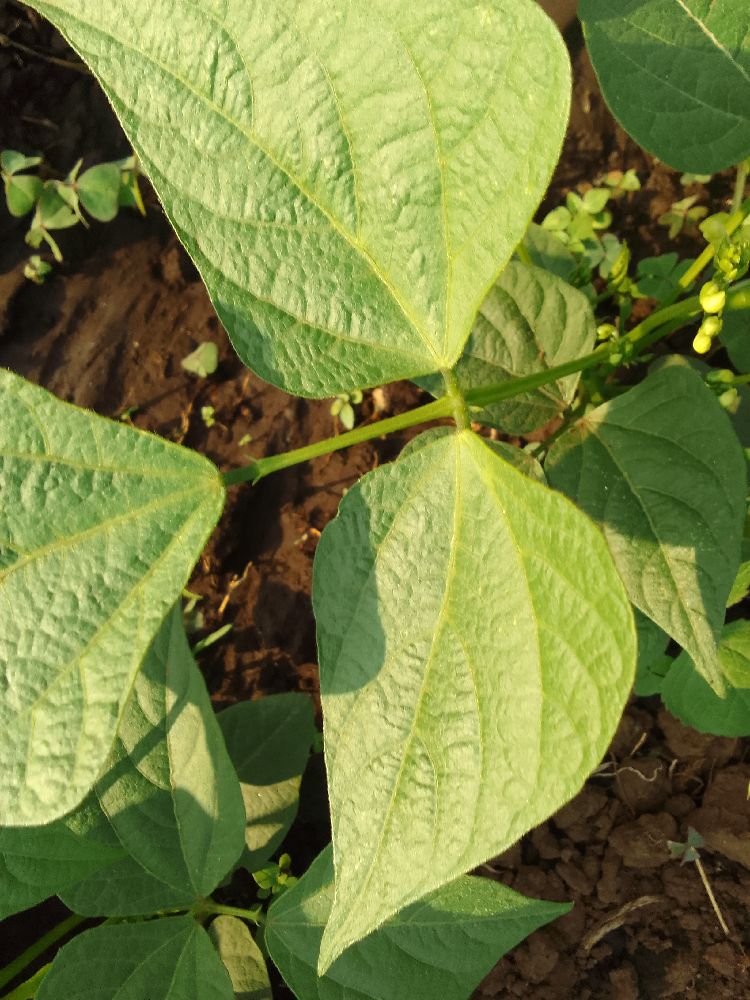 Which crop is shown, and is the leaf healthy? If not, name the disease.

common bean, healthy
